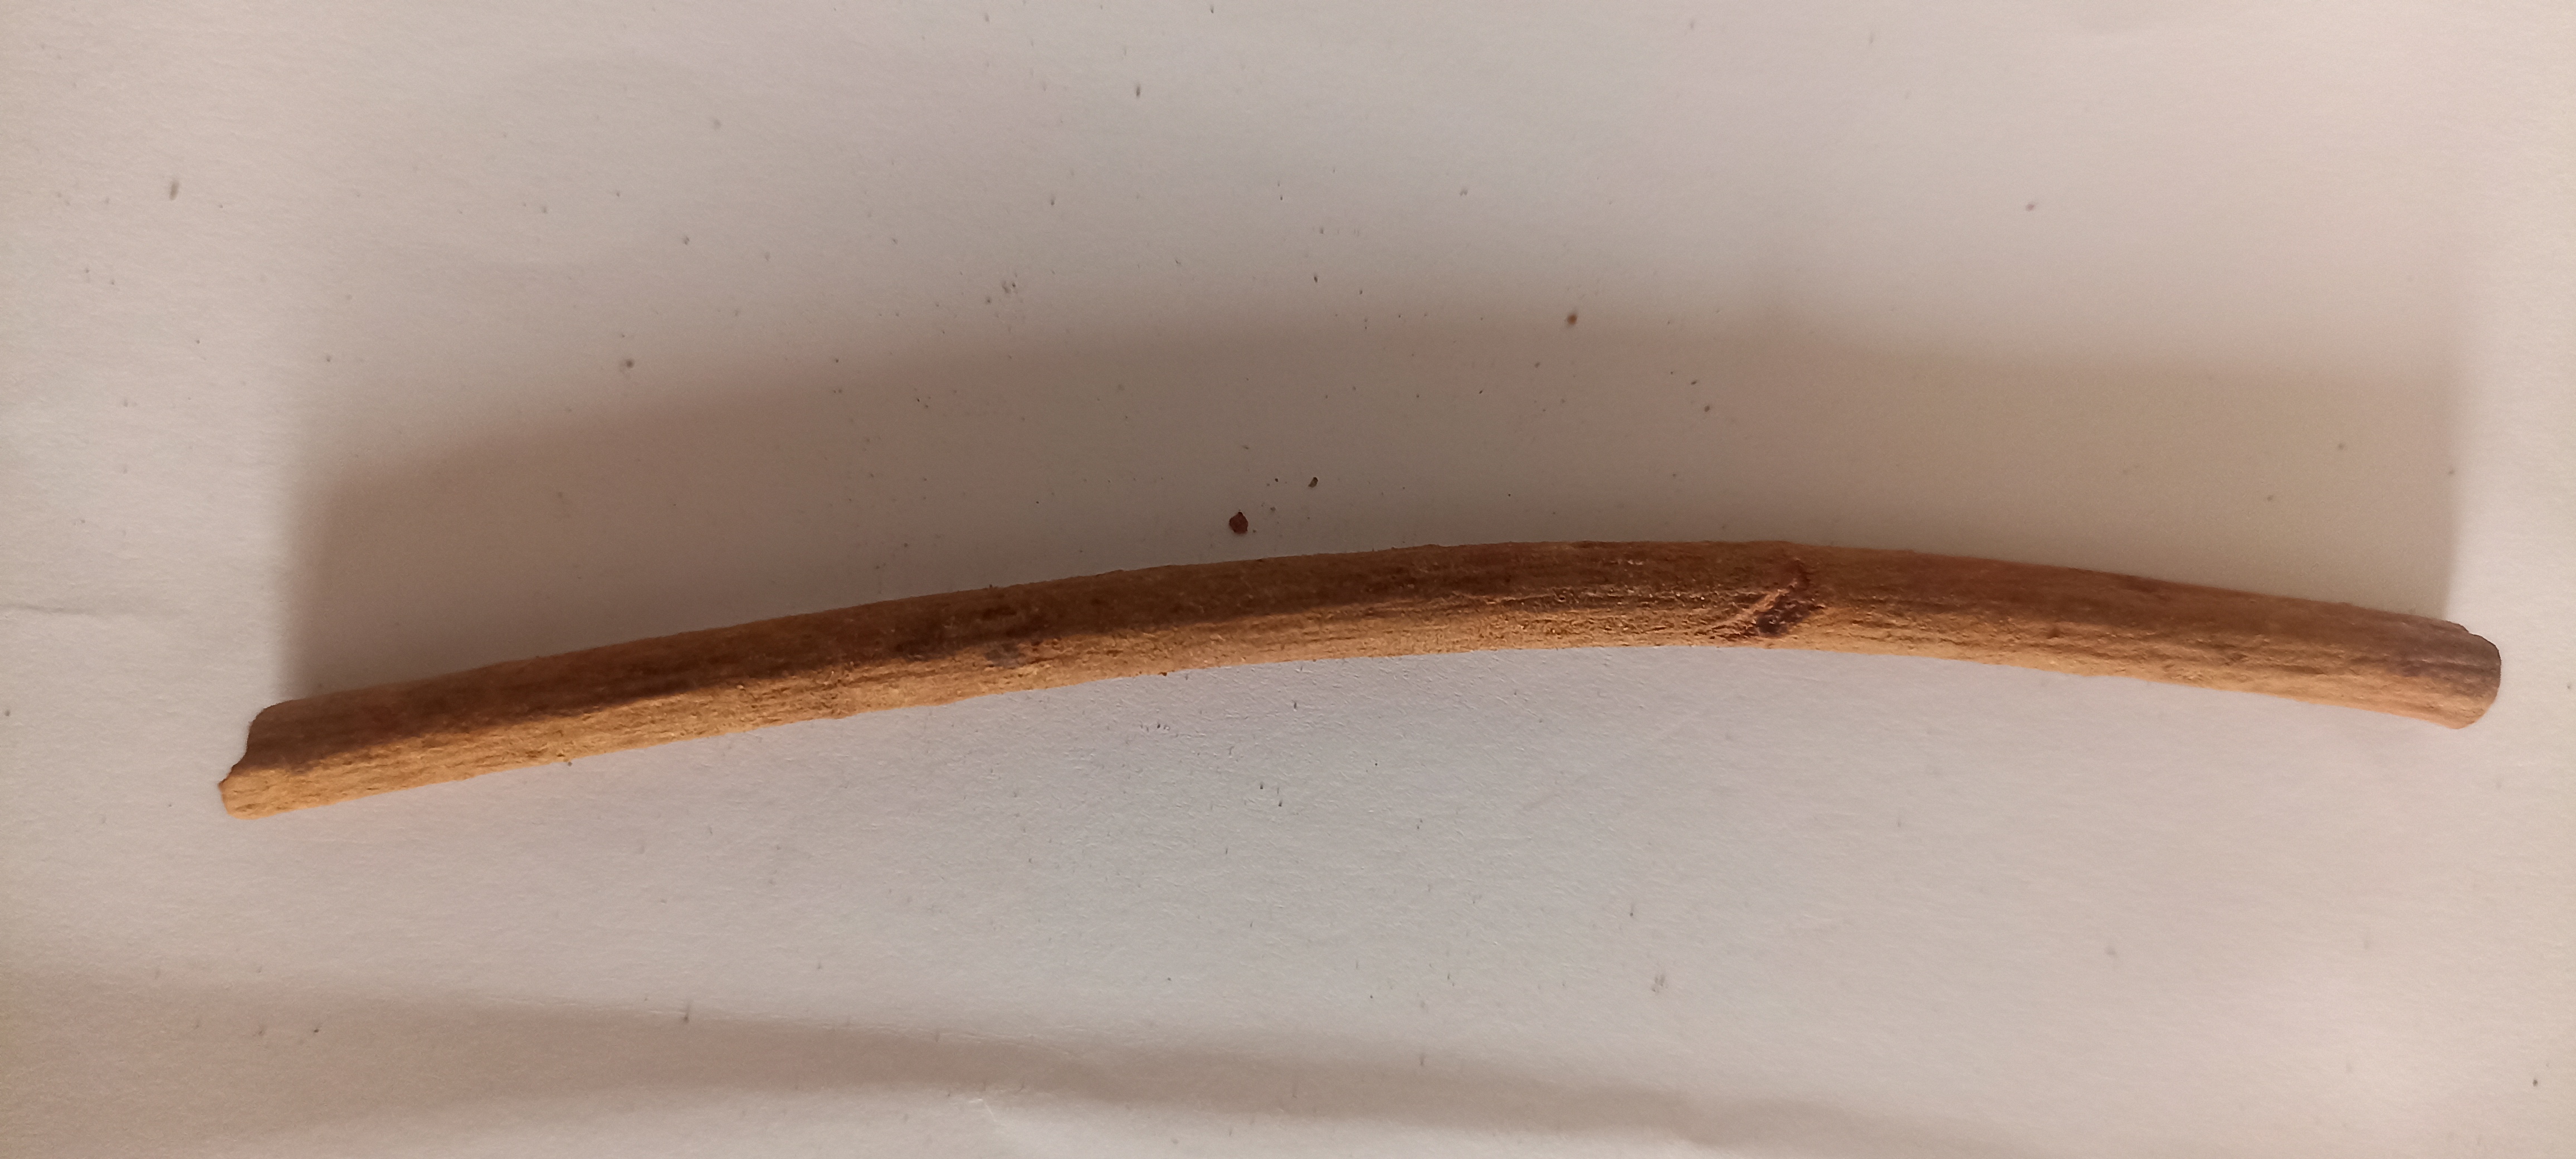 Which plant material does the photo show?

manjistha
